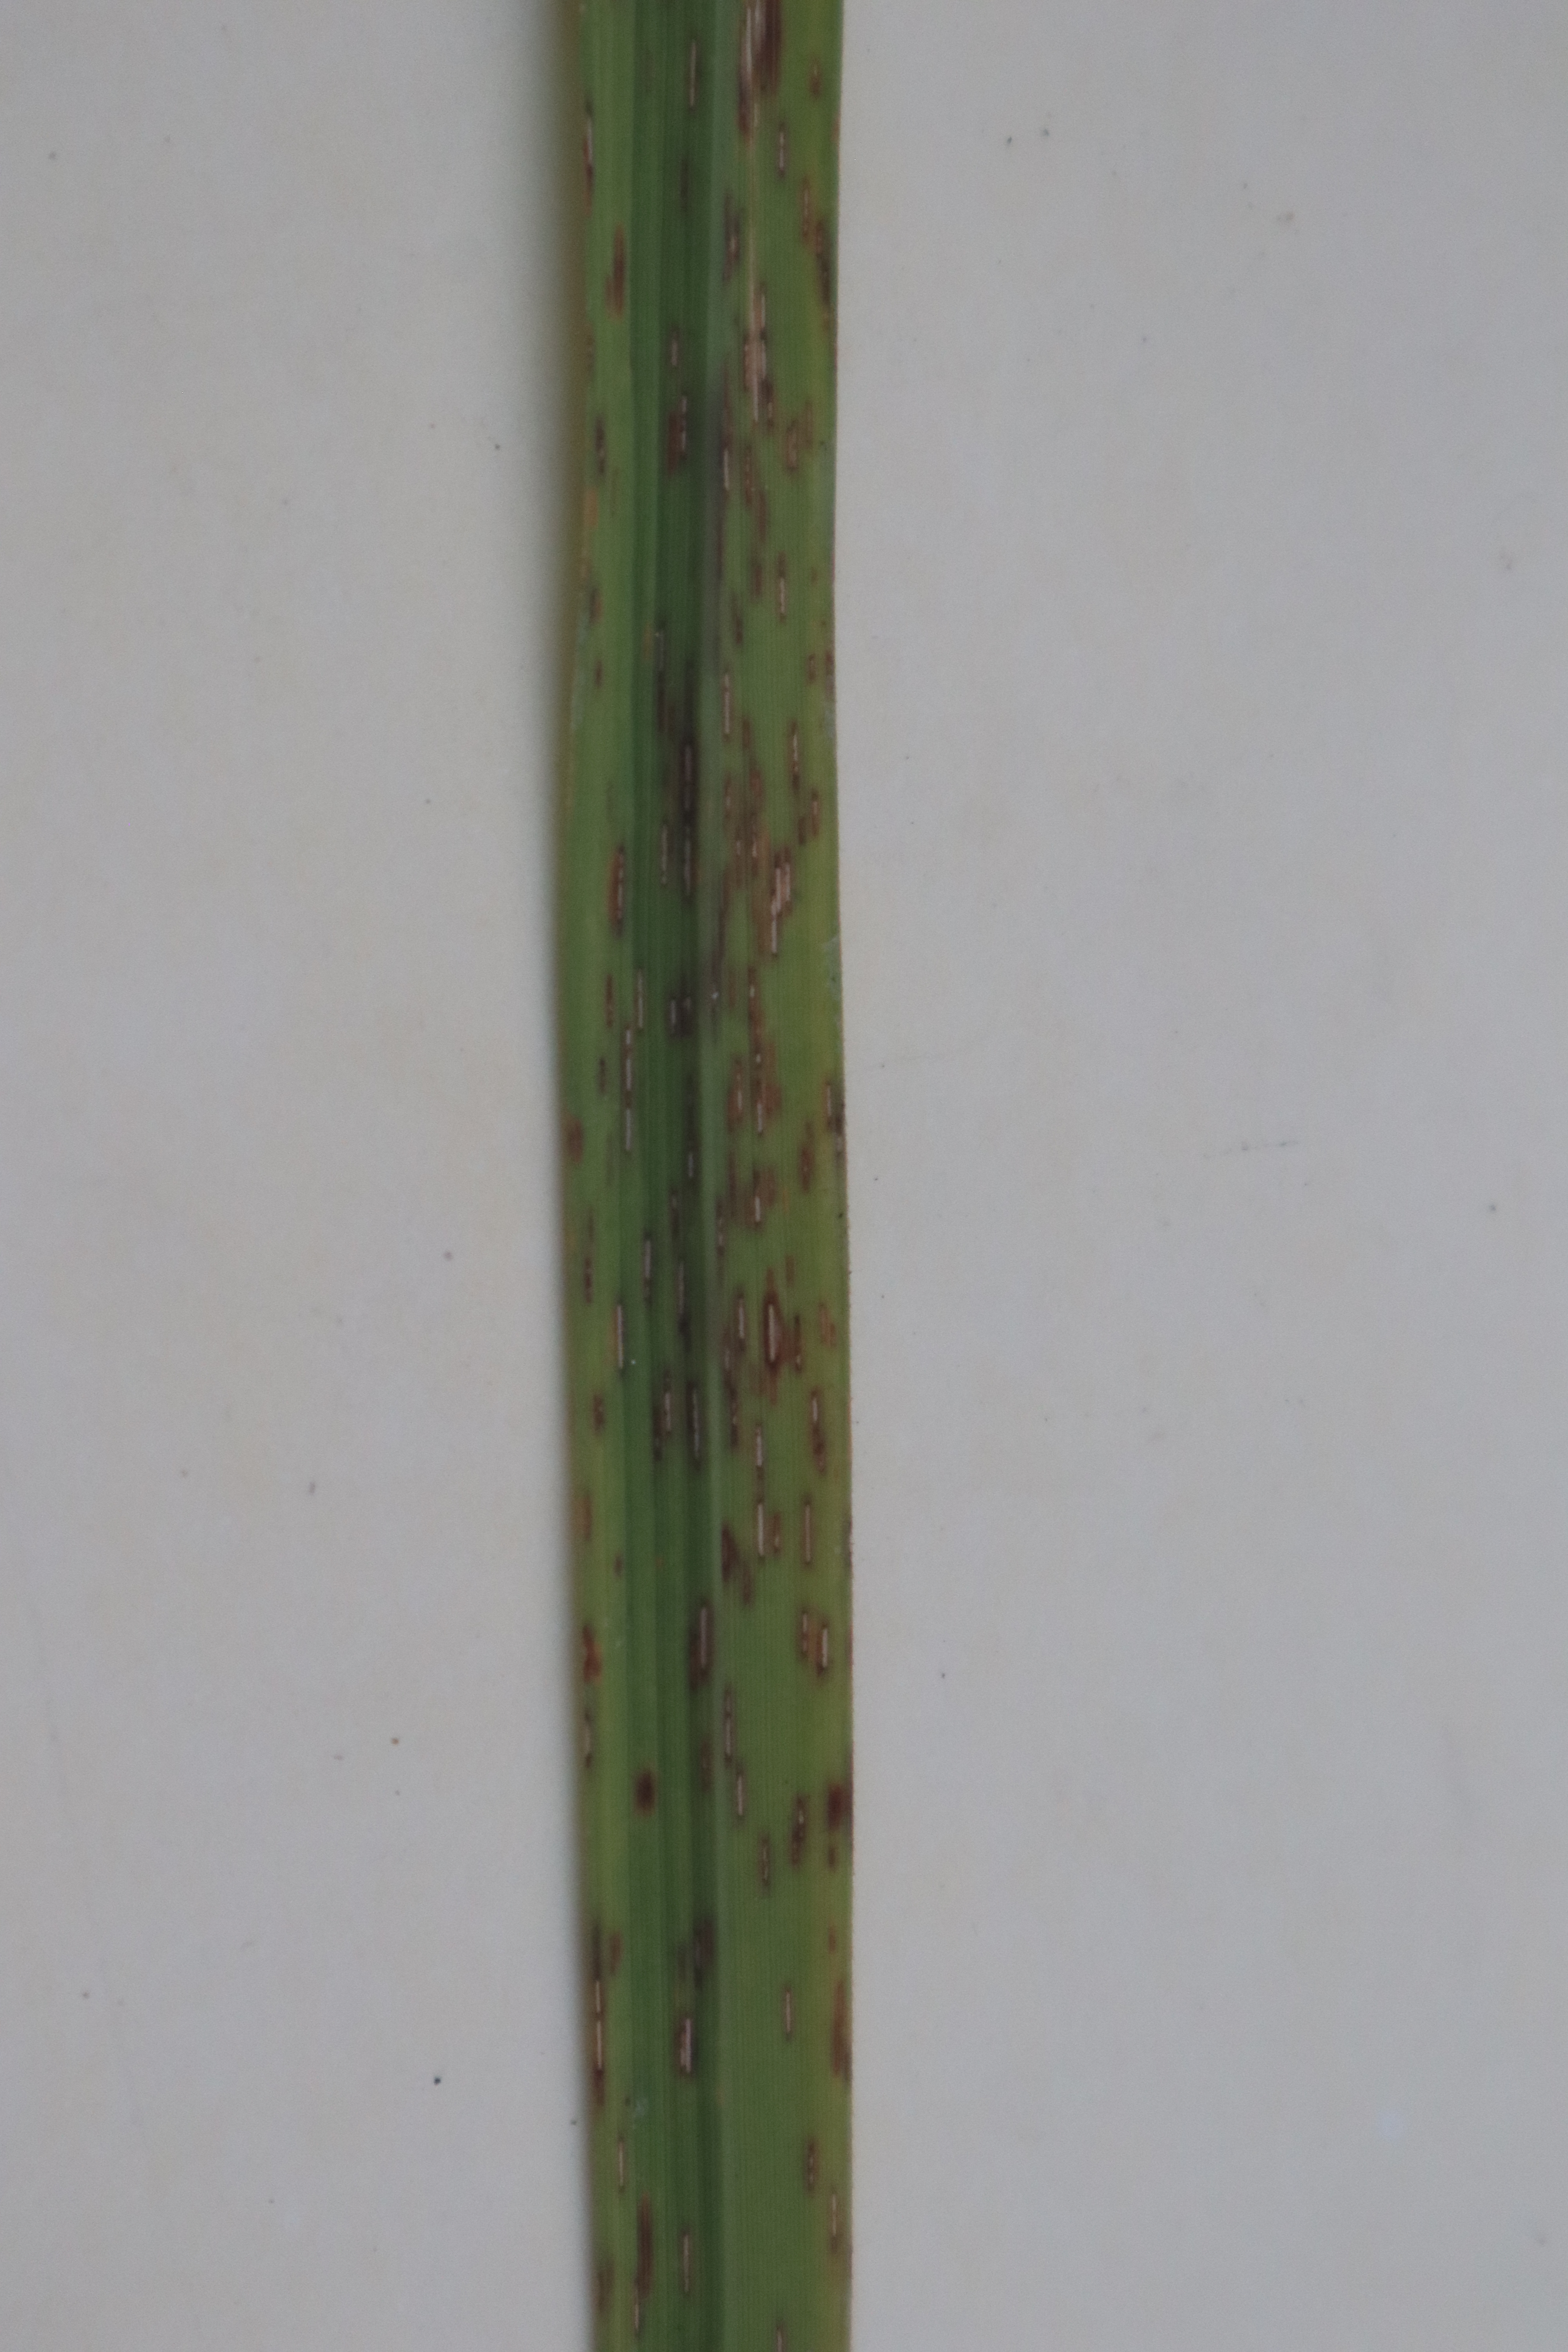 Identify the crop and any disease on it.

rice, brown spots
